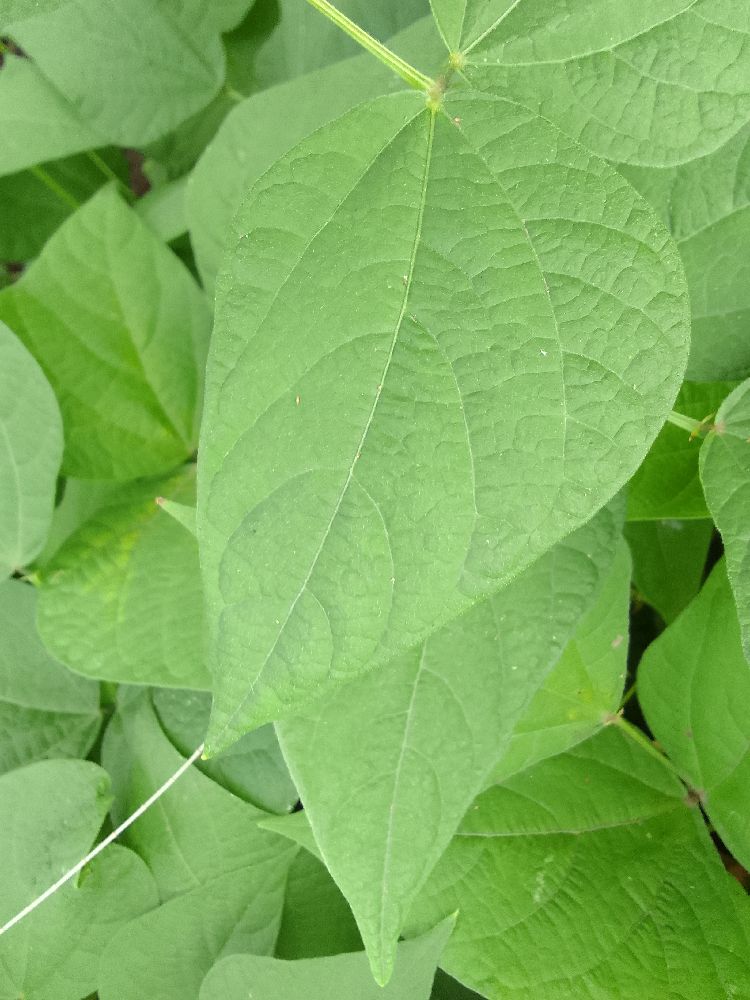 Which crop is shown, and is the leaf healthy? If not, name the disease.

common bean, healthy
